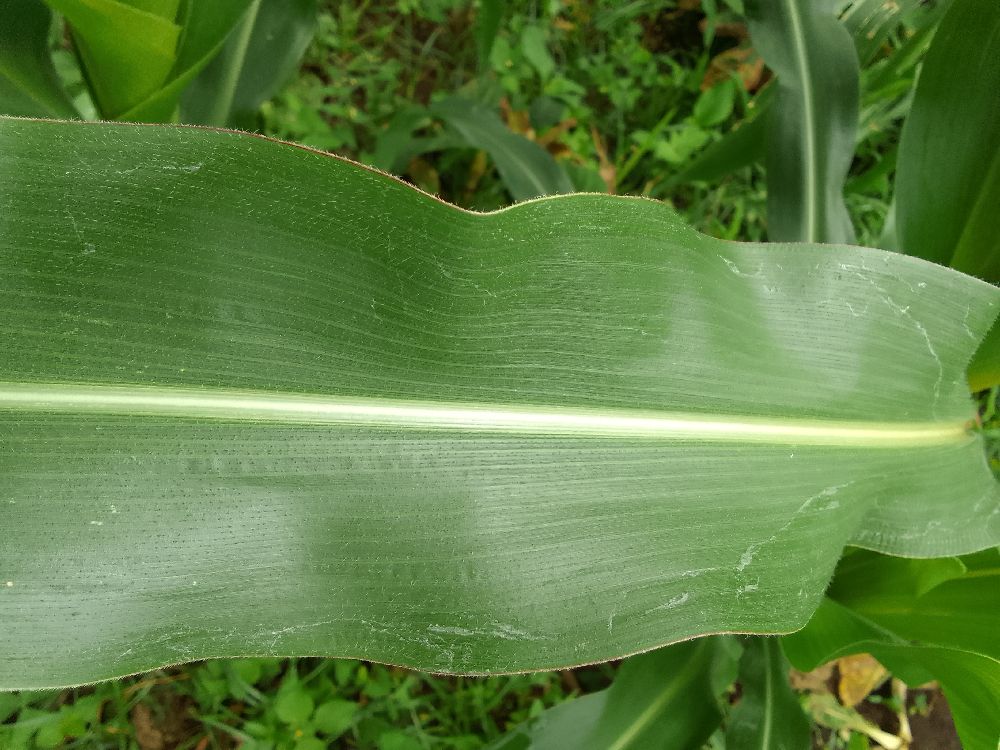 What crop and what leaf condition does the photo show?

maize, healthy
